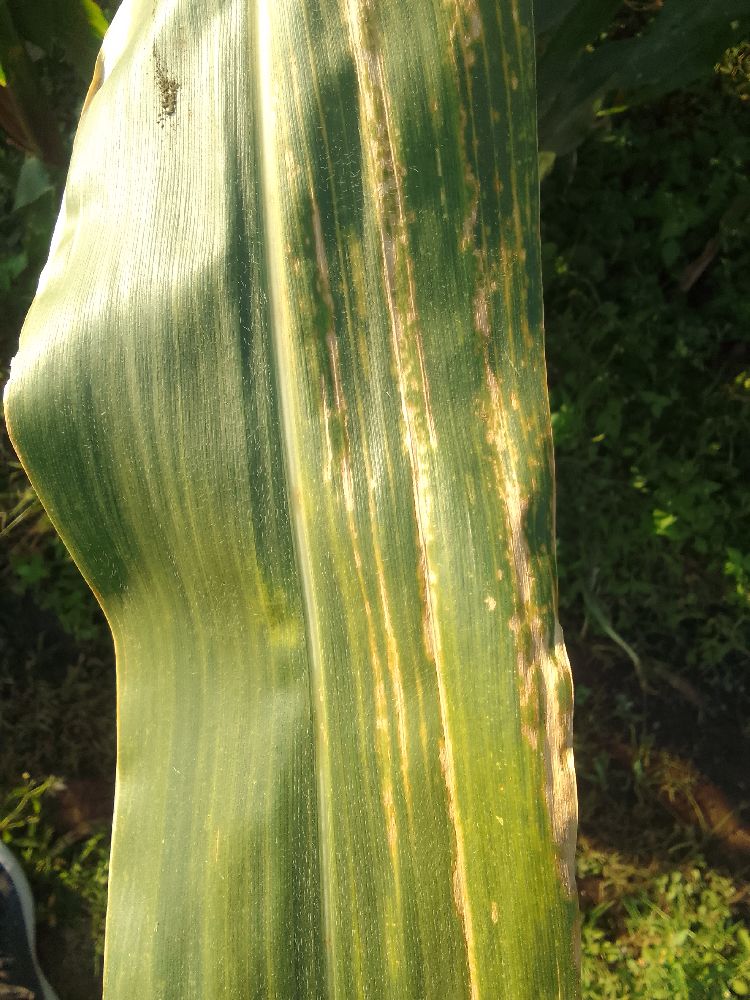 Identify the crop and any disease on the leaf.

maize, maize lethal necrosis
